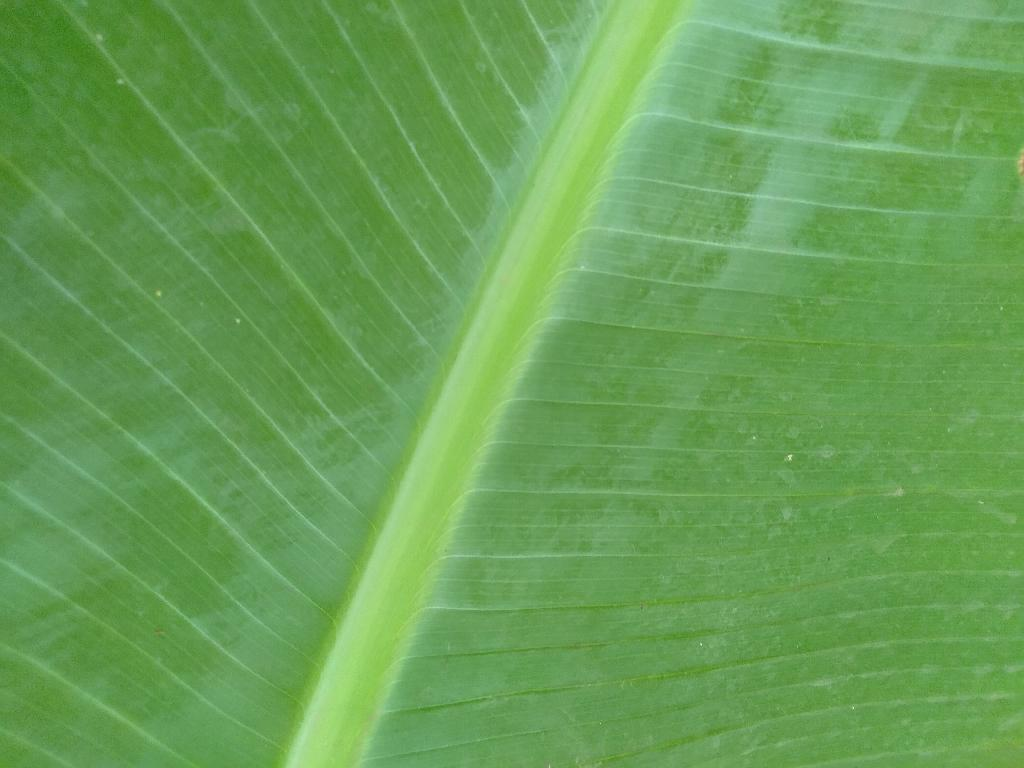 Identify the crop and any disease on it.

banana, healthy
